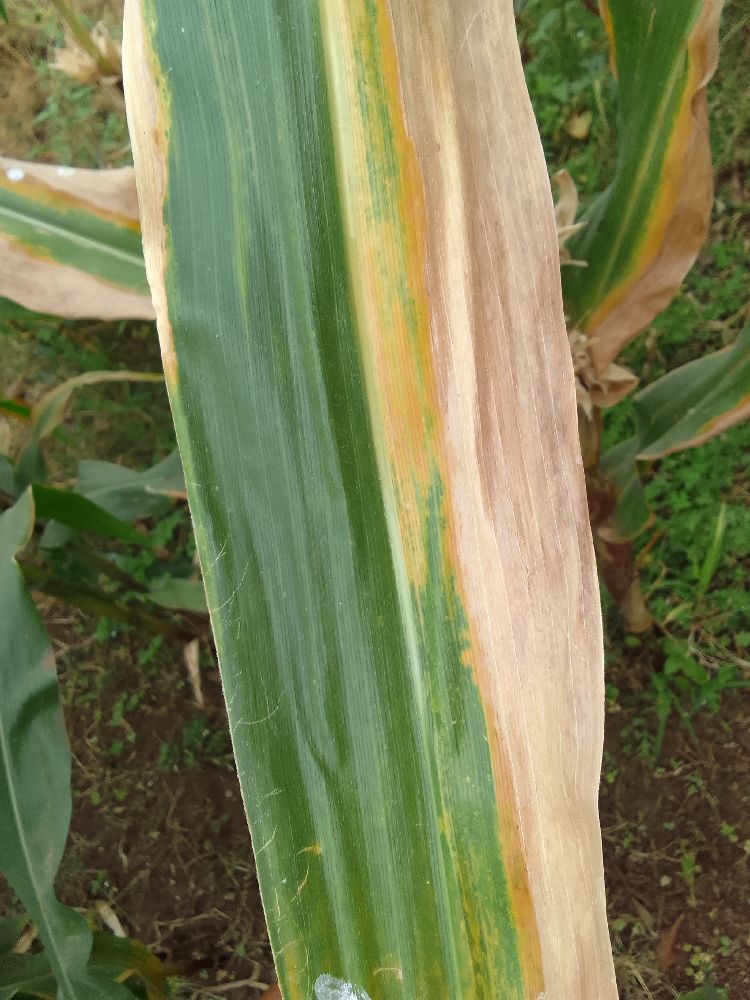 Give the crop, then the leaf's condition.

maize, maize lethal necrosis
